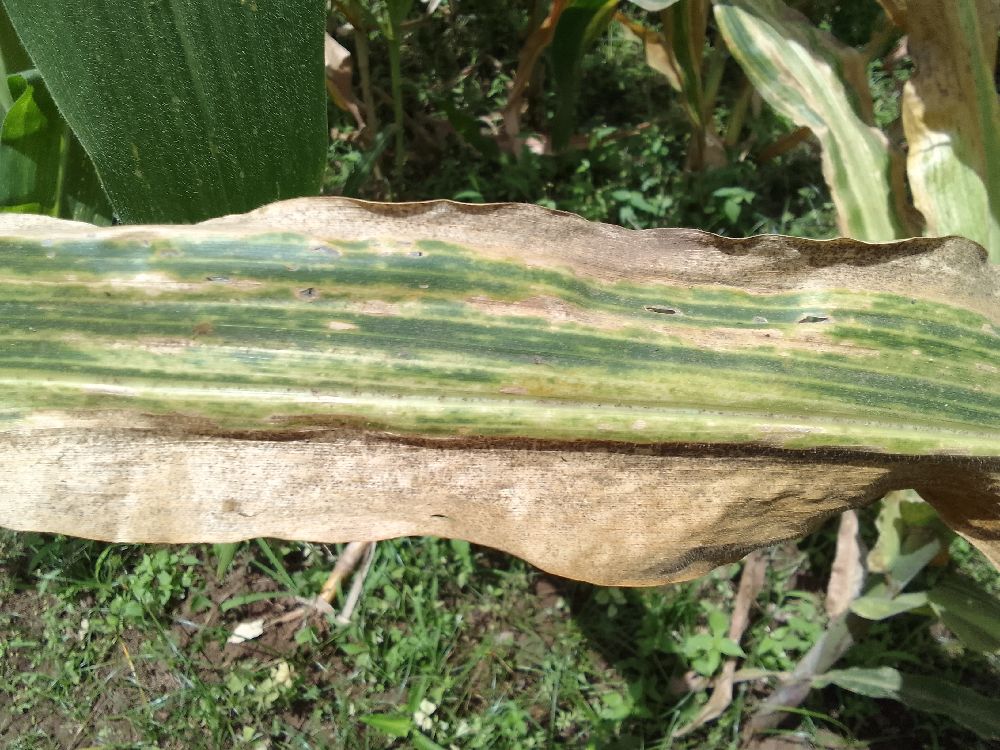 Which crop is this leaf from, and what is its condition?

maize, maize lethal necrosis
